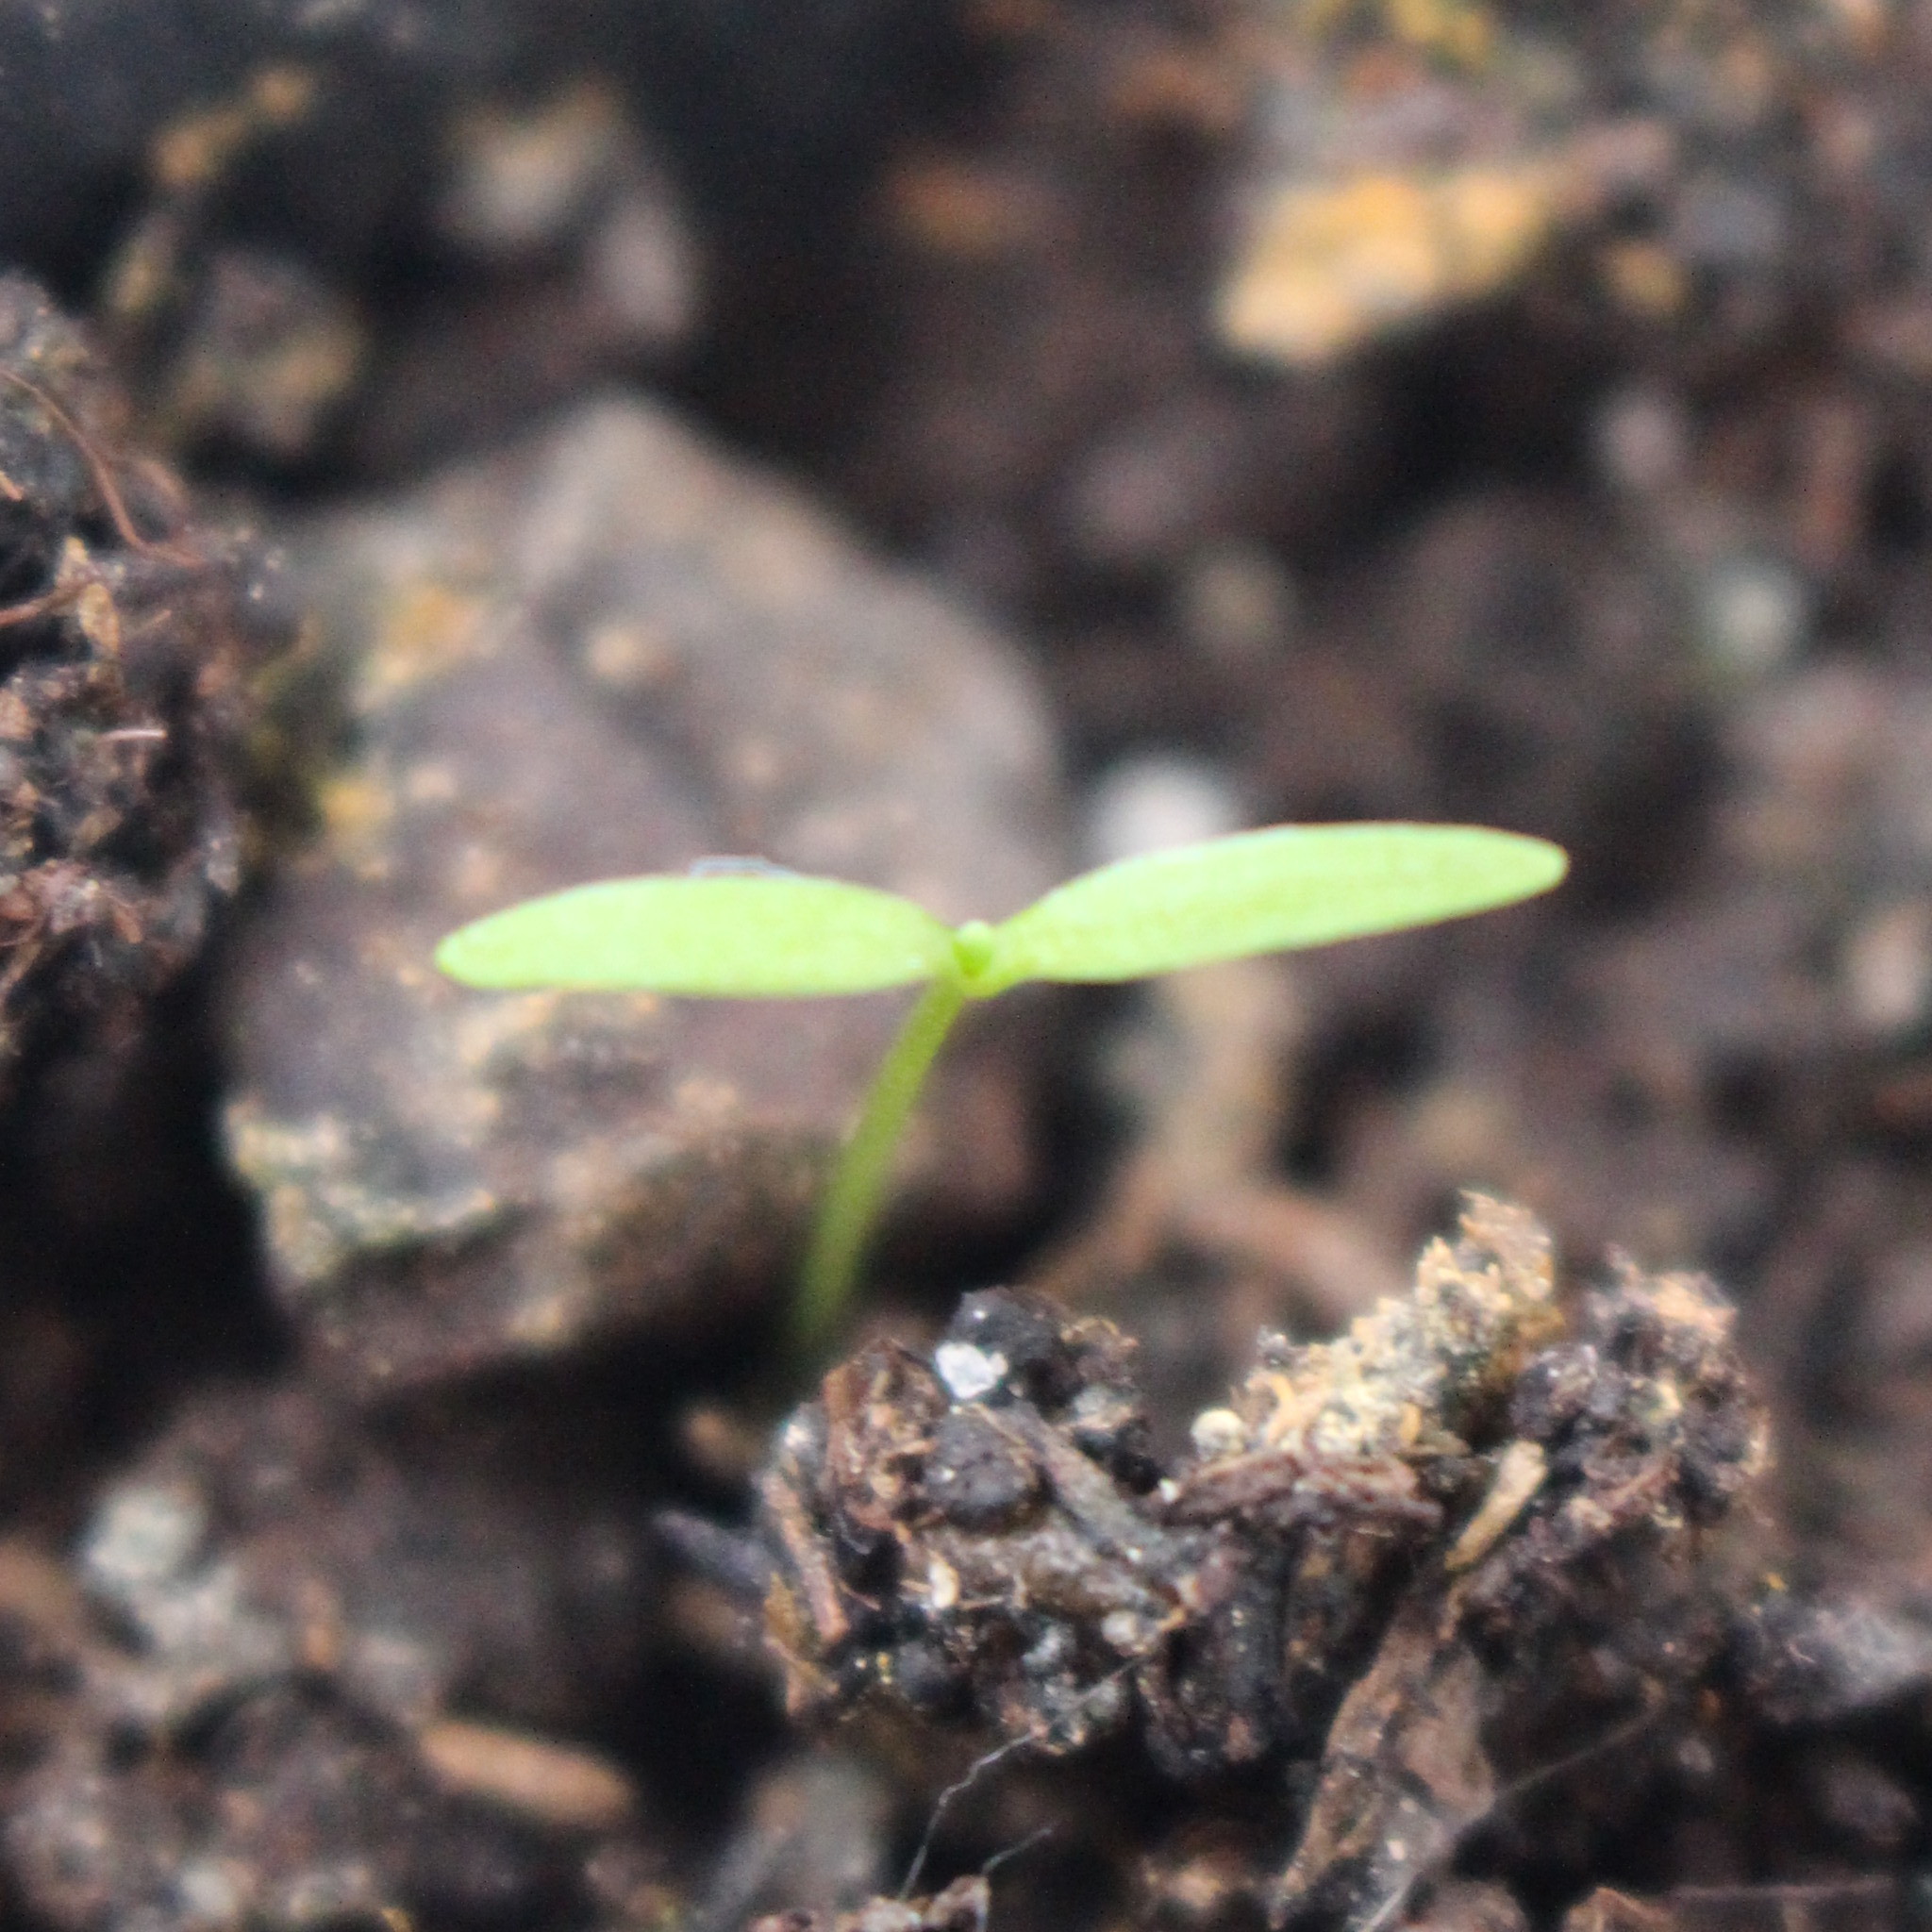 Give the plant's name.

Papaver rhoeas
